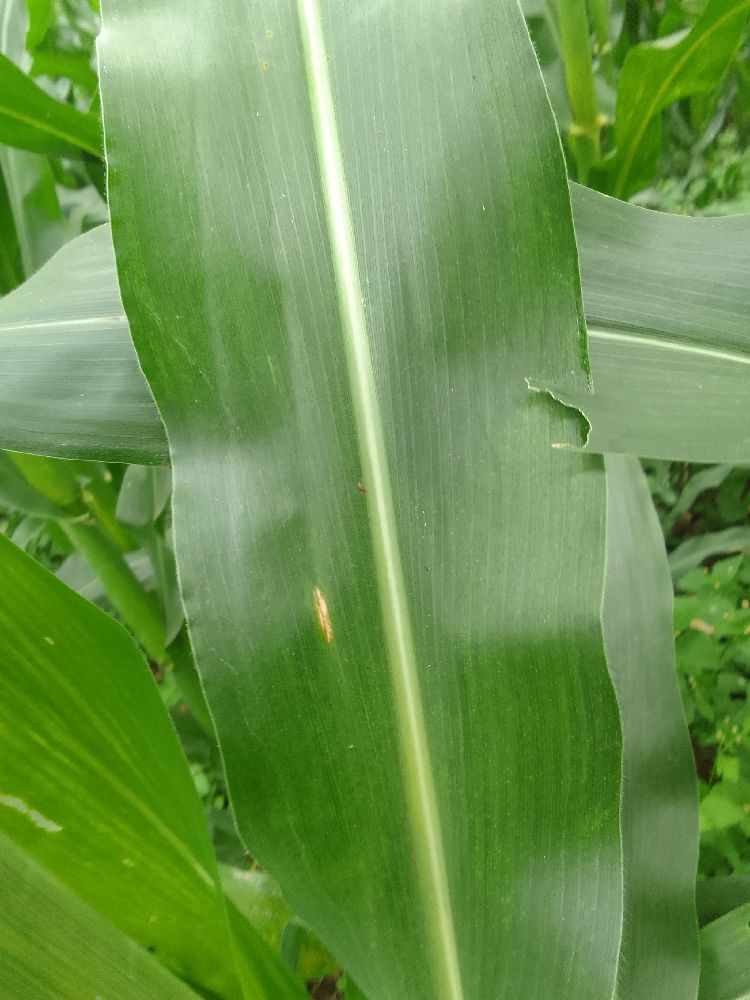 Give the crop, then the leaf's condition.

maize, healthy
